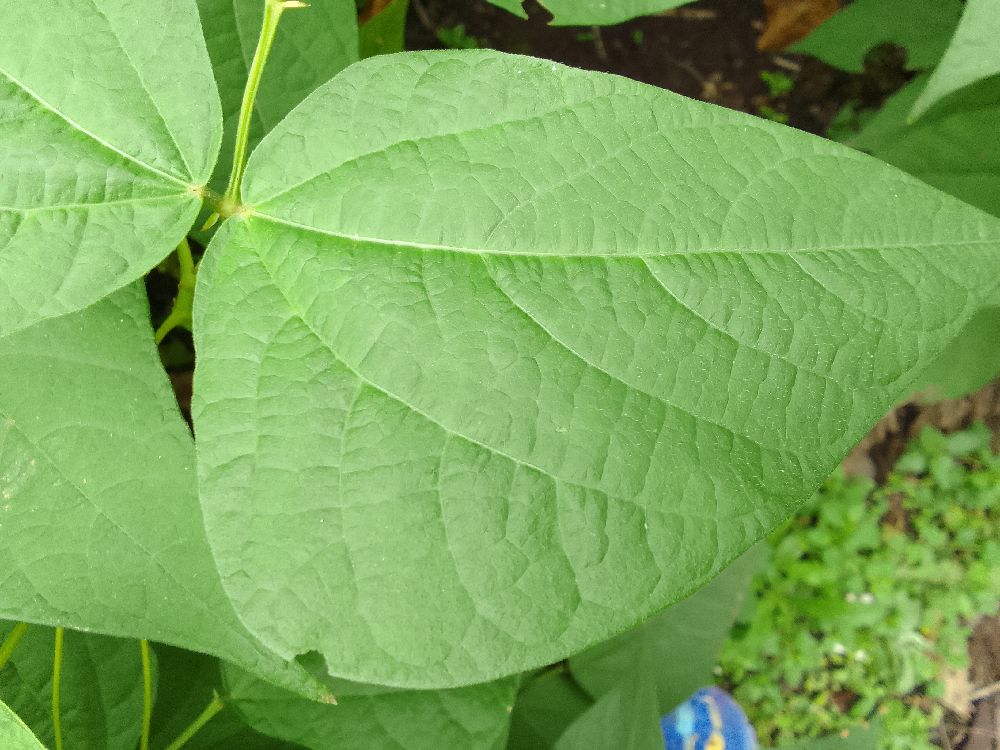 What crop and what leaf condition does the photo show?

common bean, healthy
